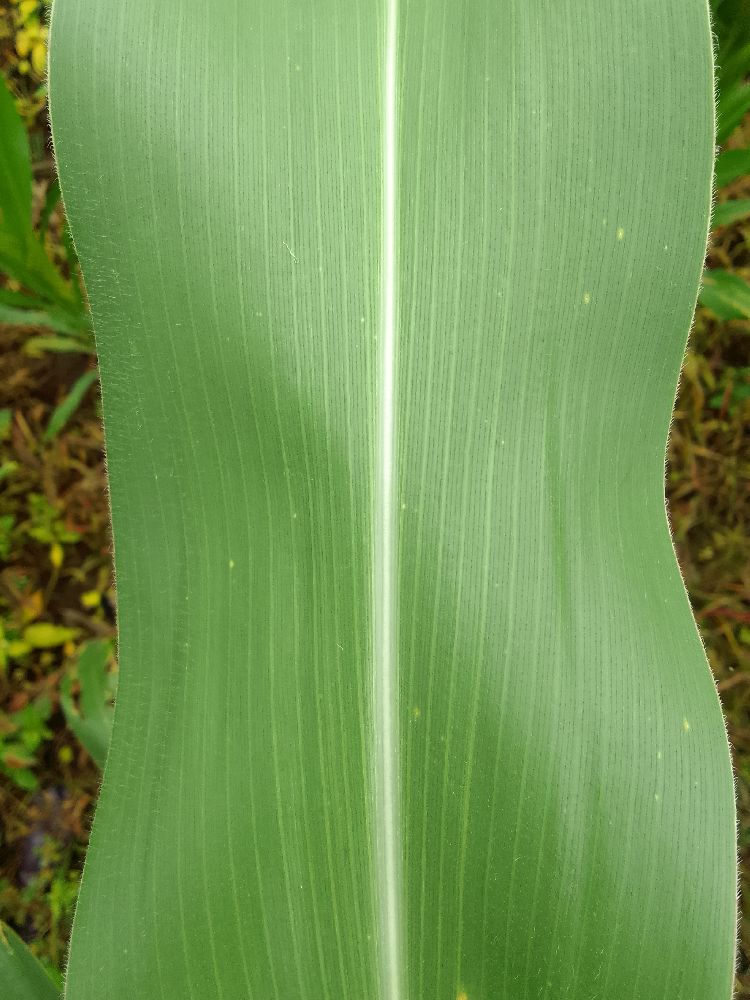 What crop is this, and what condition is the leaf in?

maize, healthy
